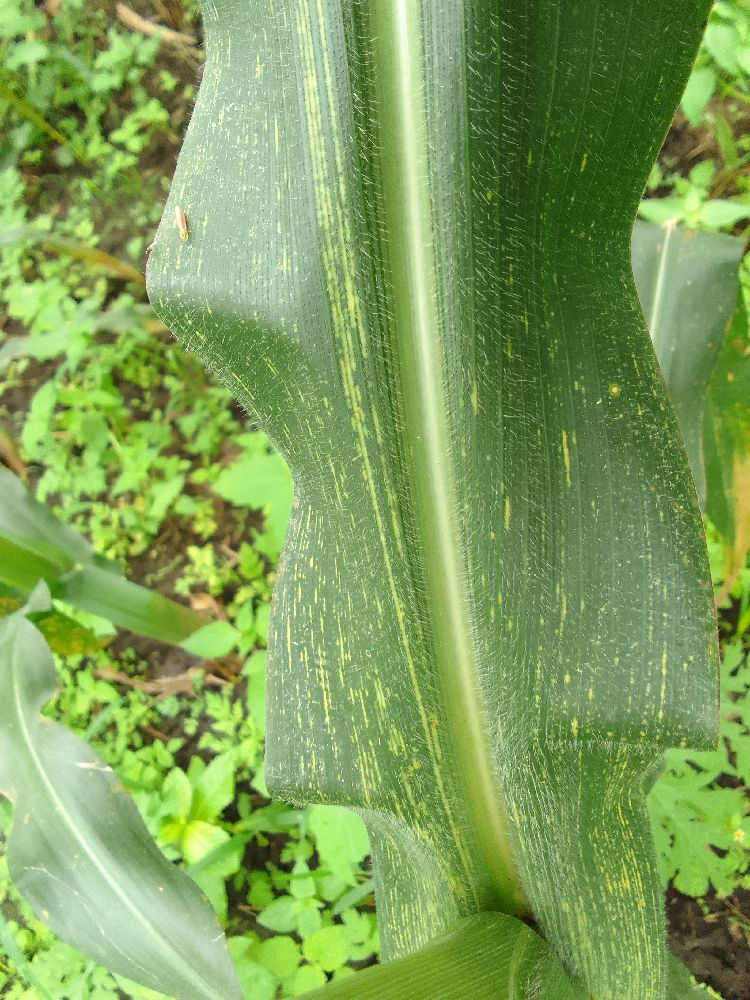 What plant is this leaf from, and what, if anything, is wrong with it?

maize, maize streak virus
